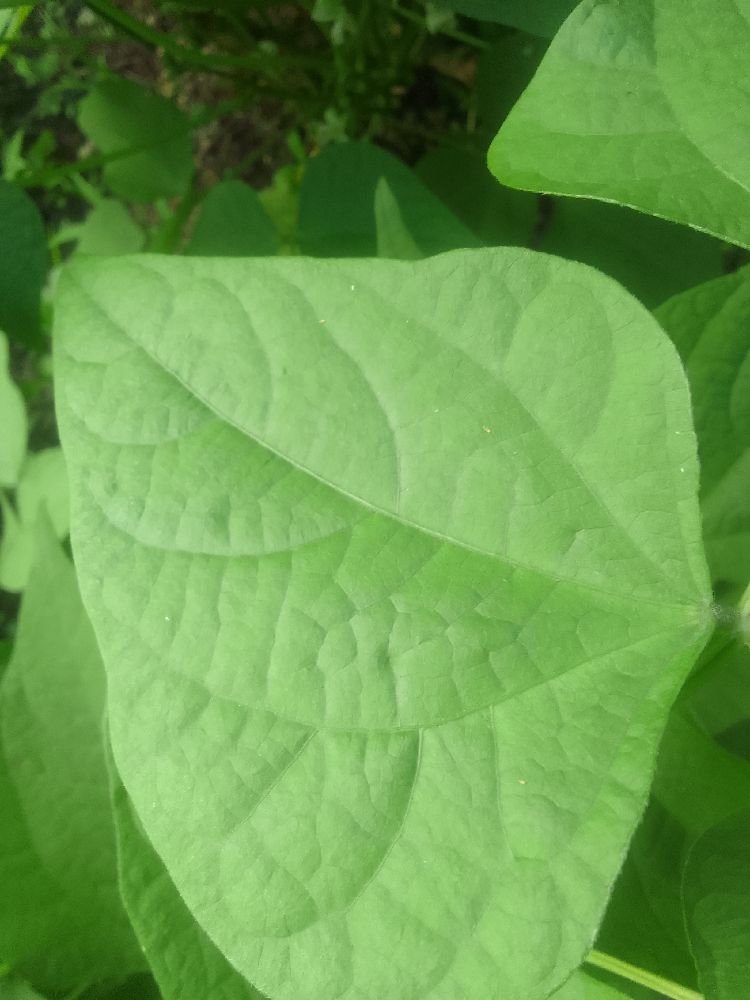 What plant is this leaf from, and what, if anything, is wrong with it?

common bean, healthy
